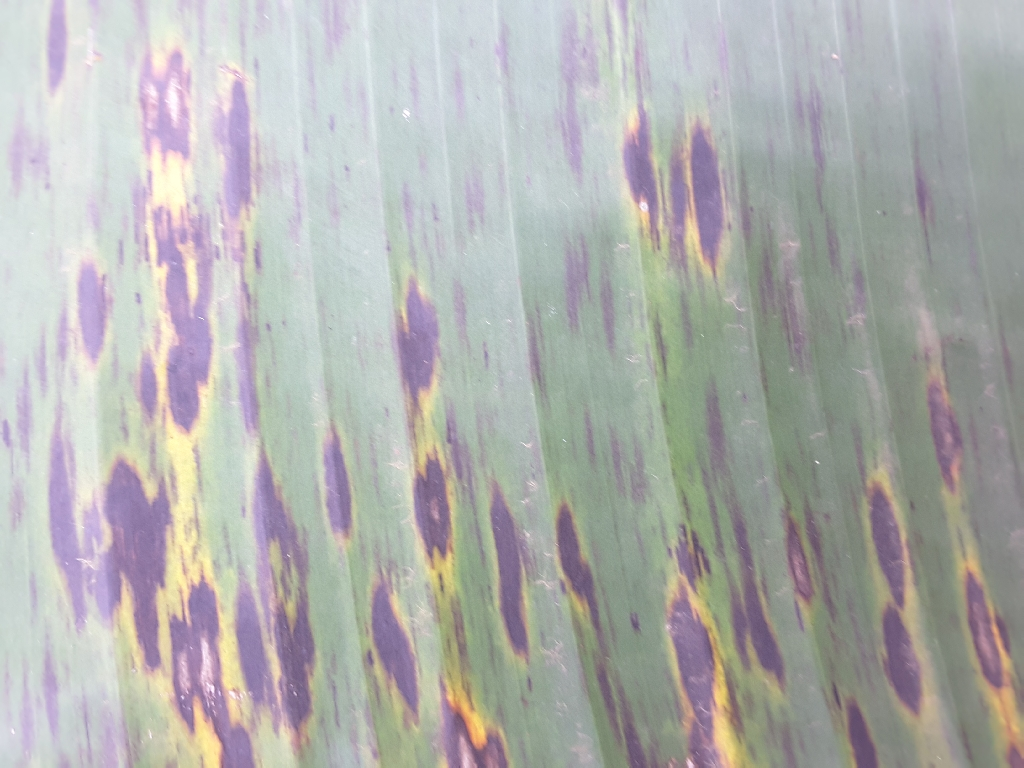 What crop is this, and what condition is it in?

banana, black sigatoka
